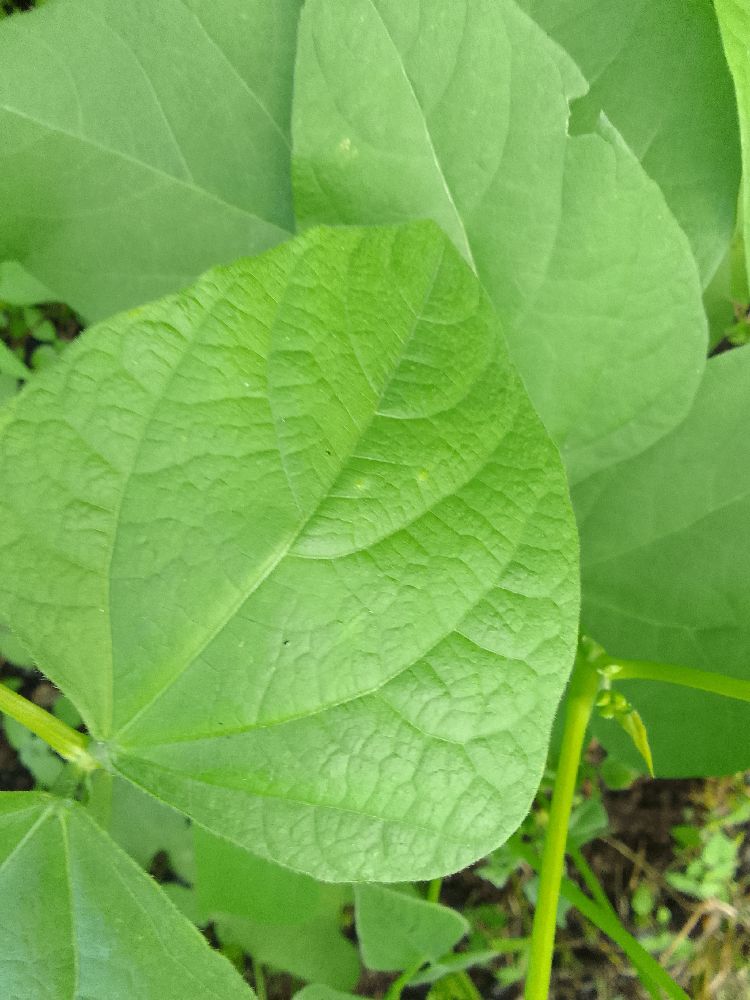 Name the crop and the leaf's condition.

common bean, healthy
